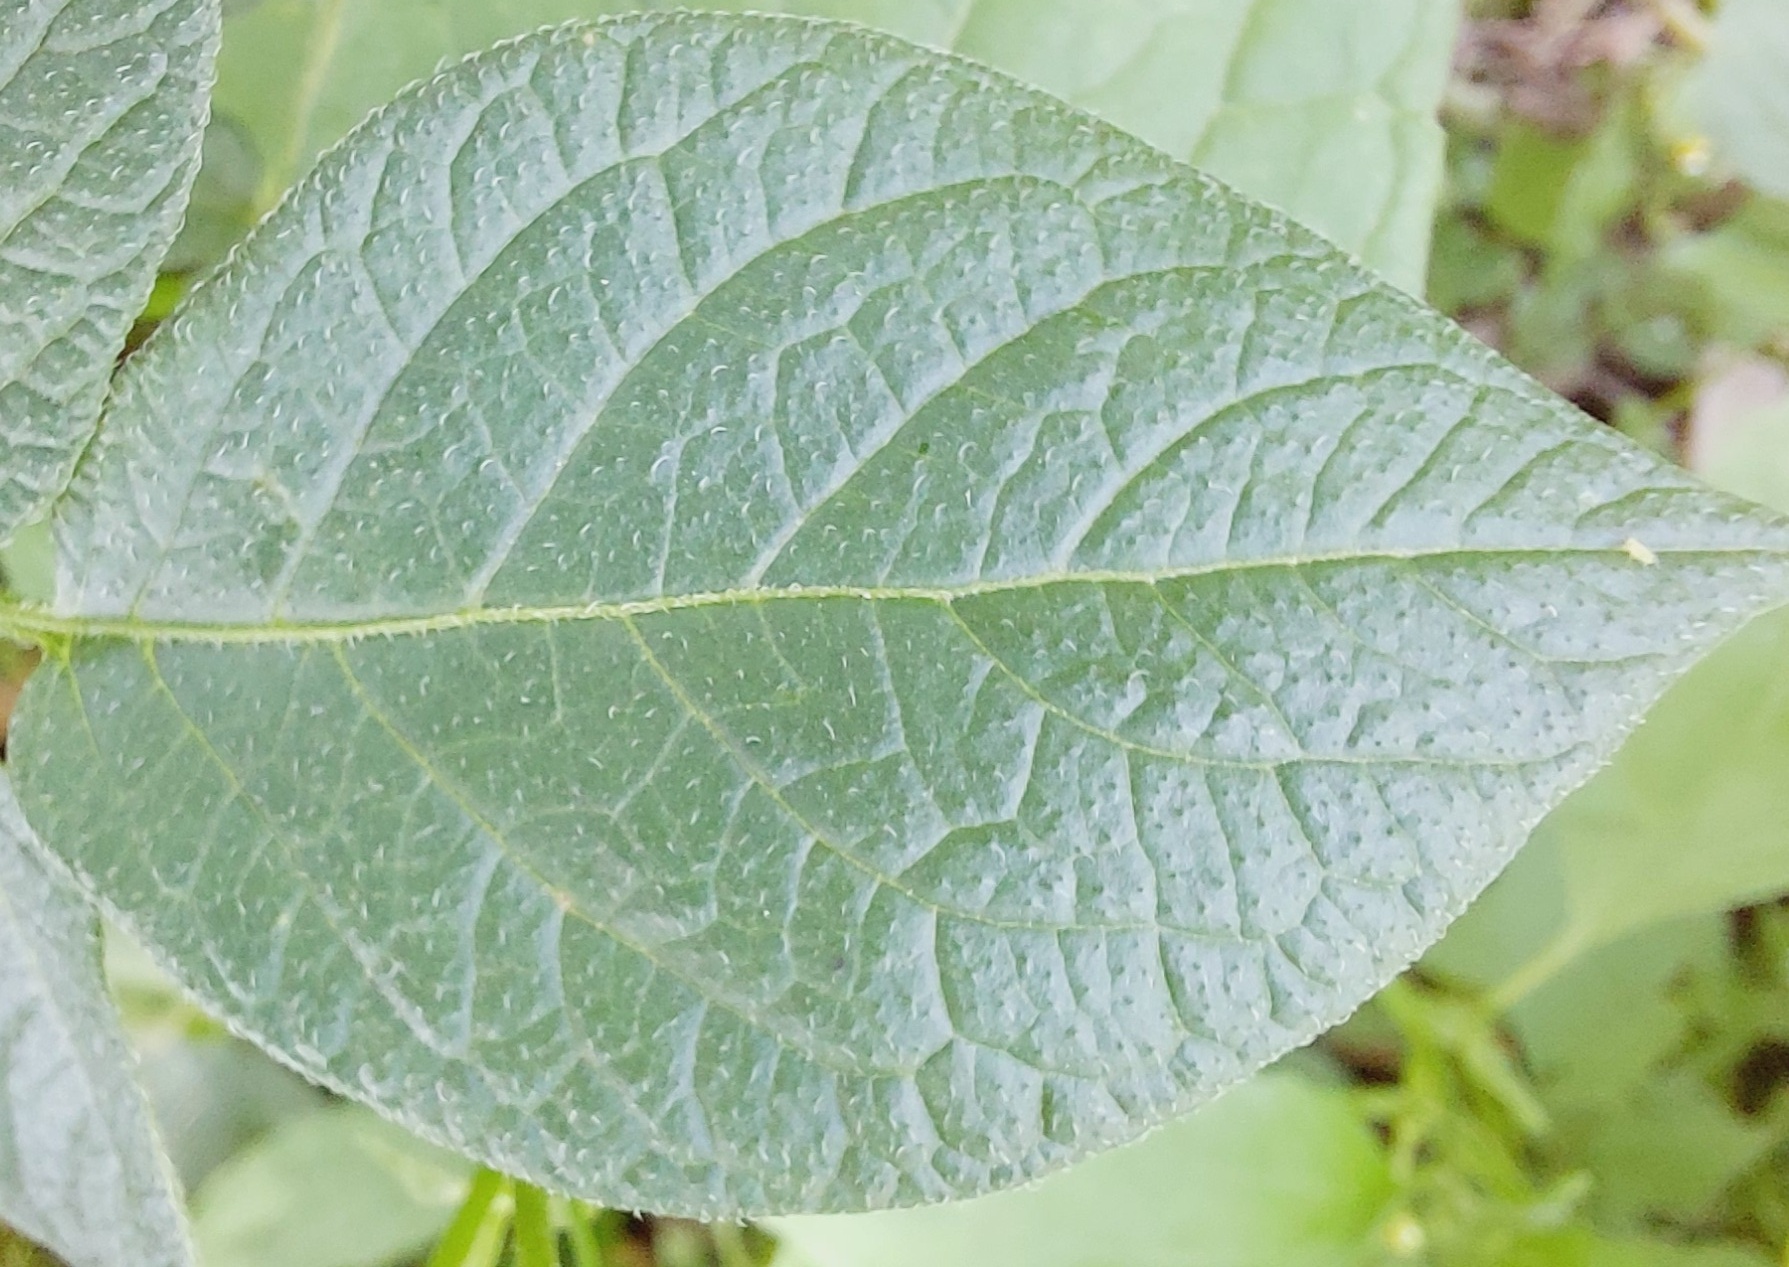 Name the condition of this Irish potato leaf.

healthy
